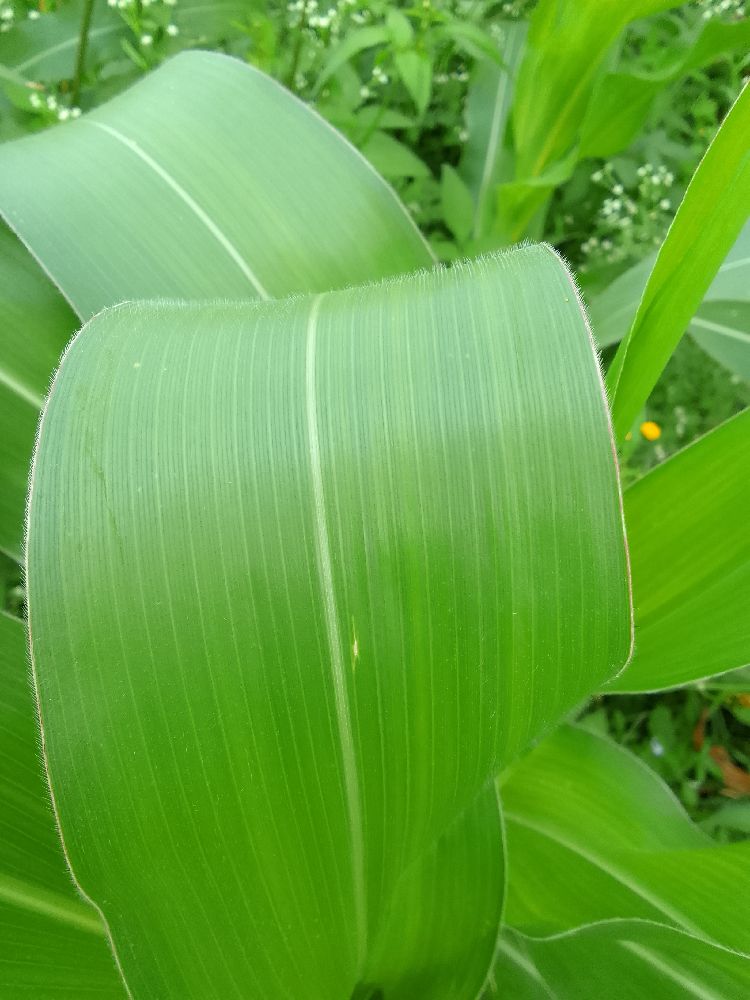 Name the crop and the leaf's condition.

maize, healthy
